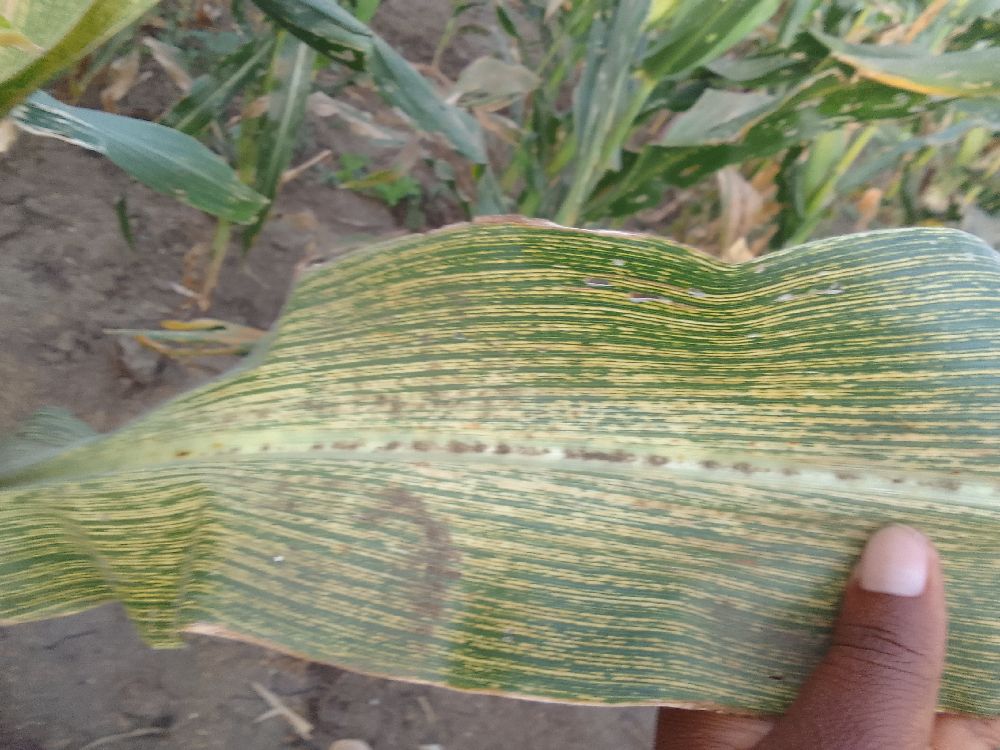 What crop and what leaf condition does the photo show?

maize, maize streak virus
